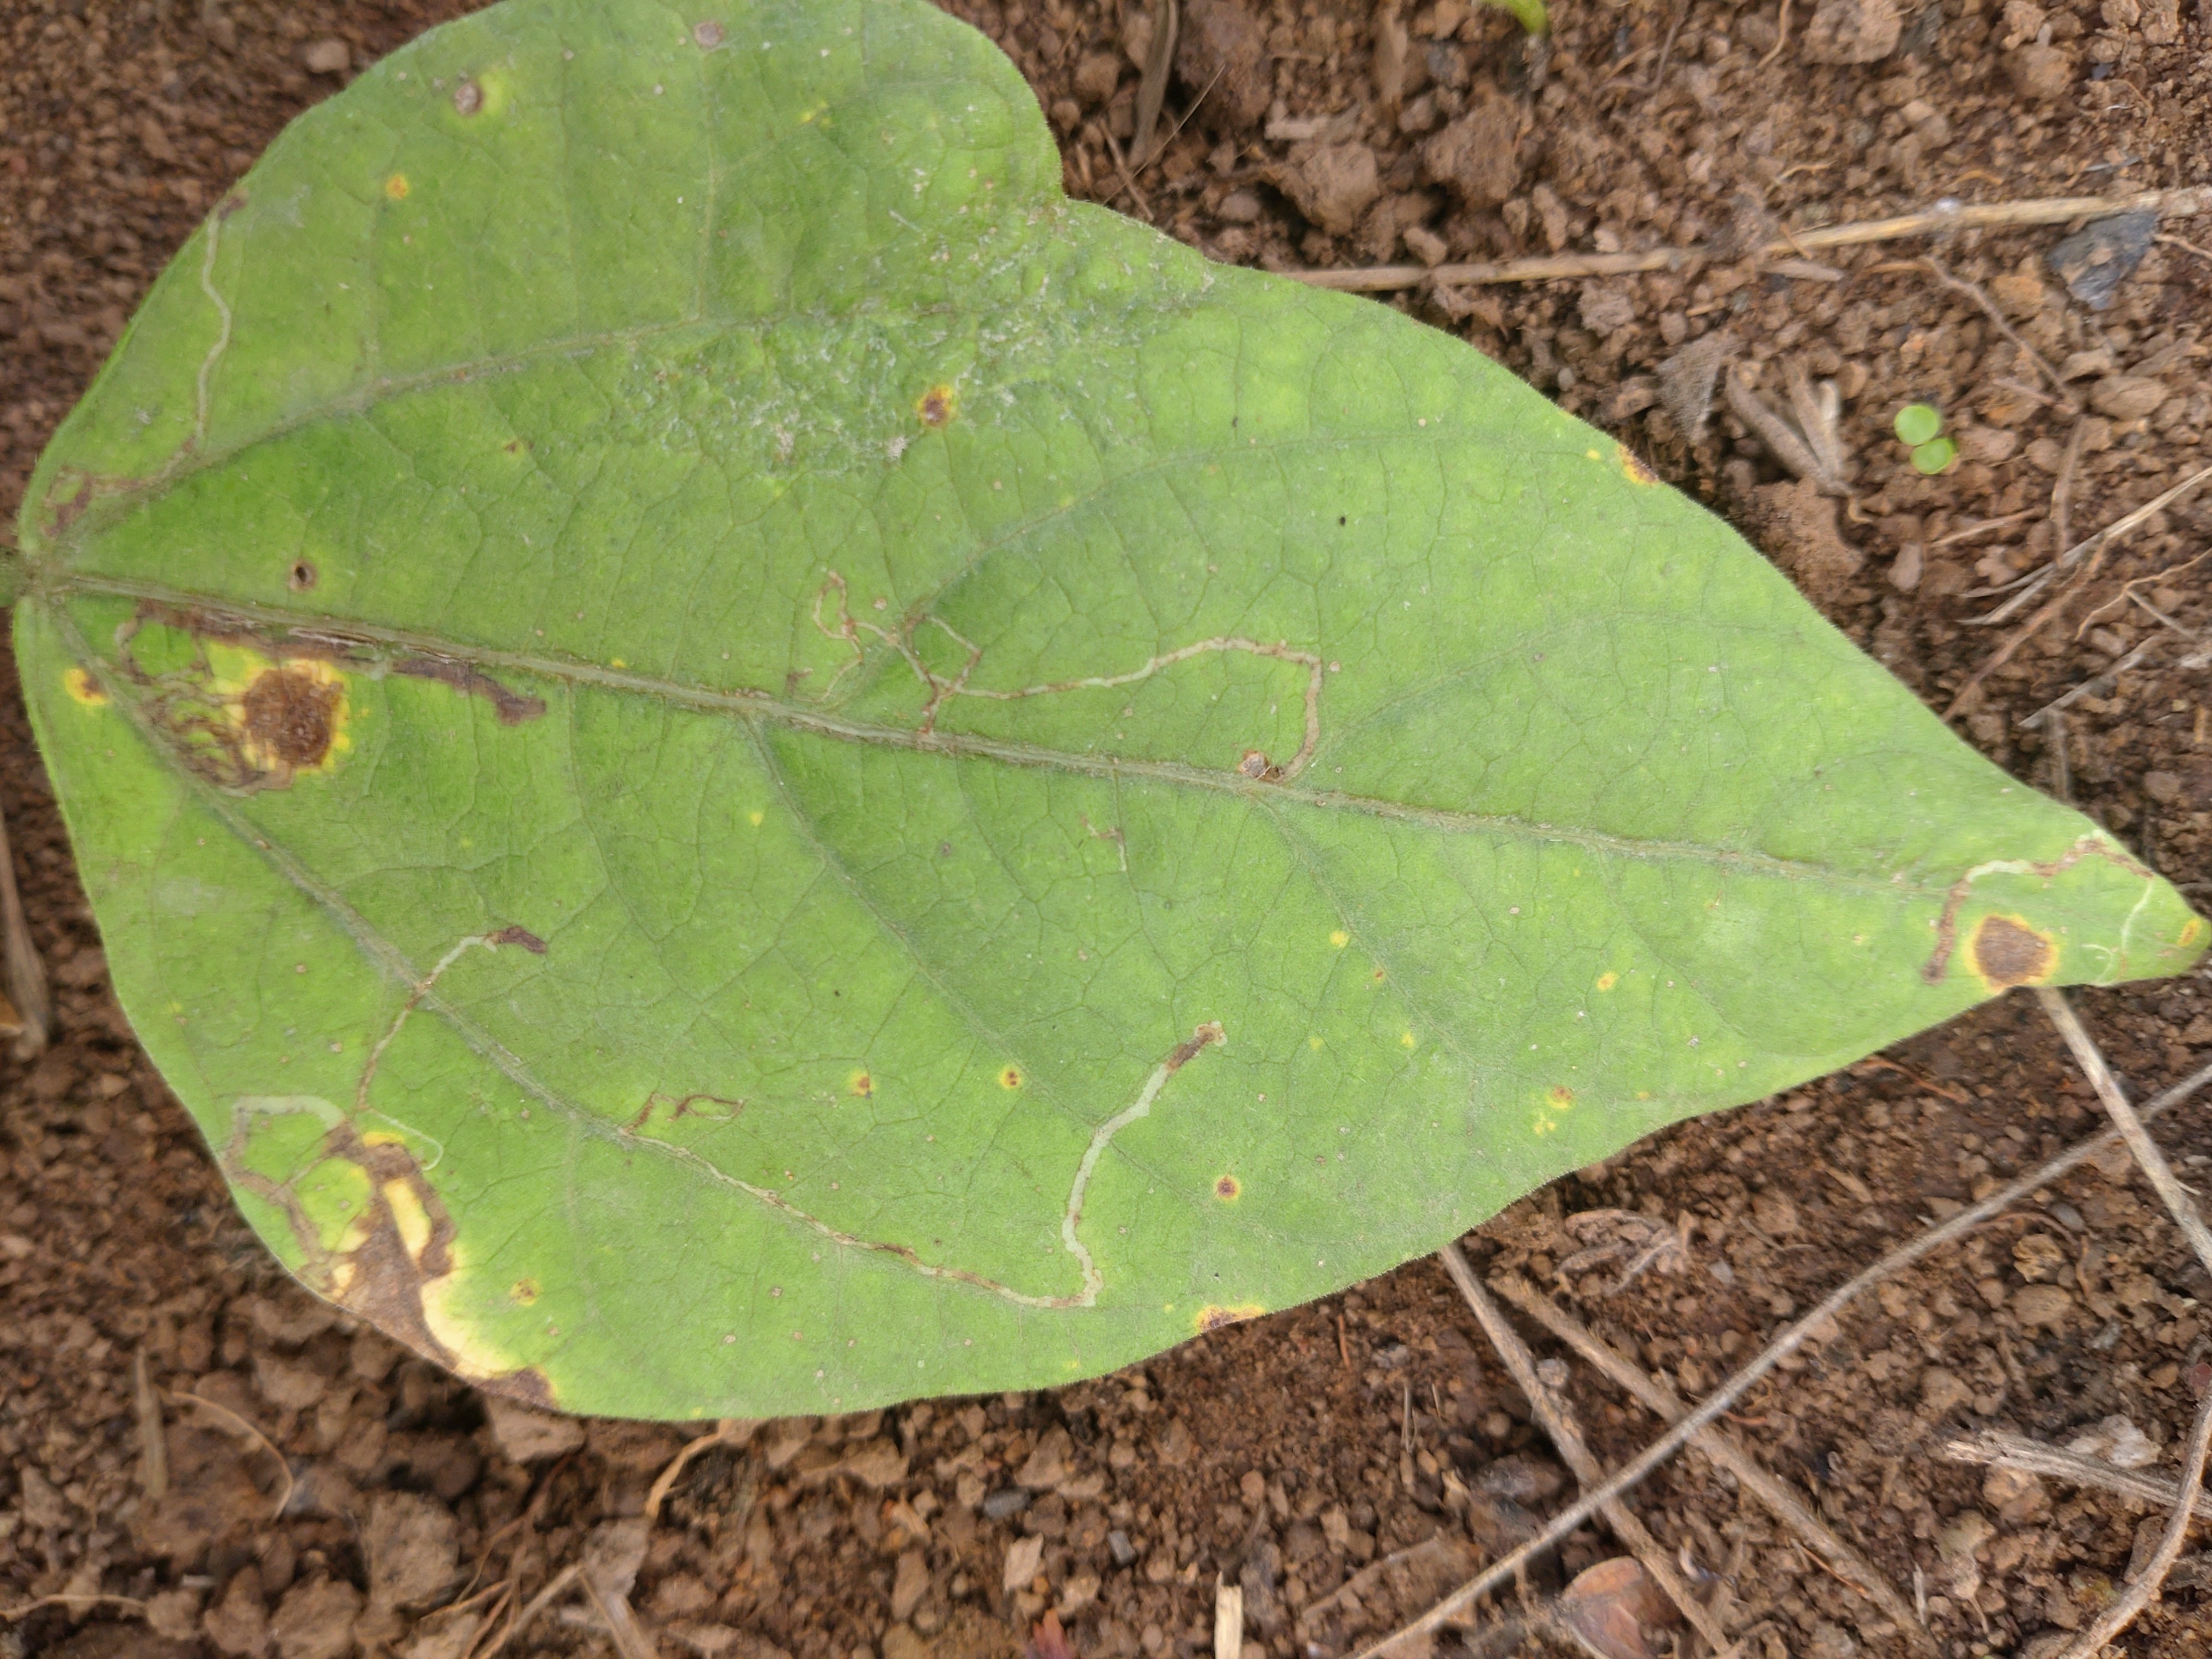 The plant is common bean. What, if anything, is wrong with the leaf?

rust
